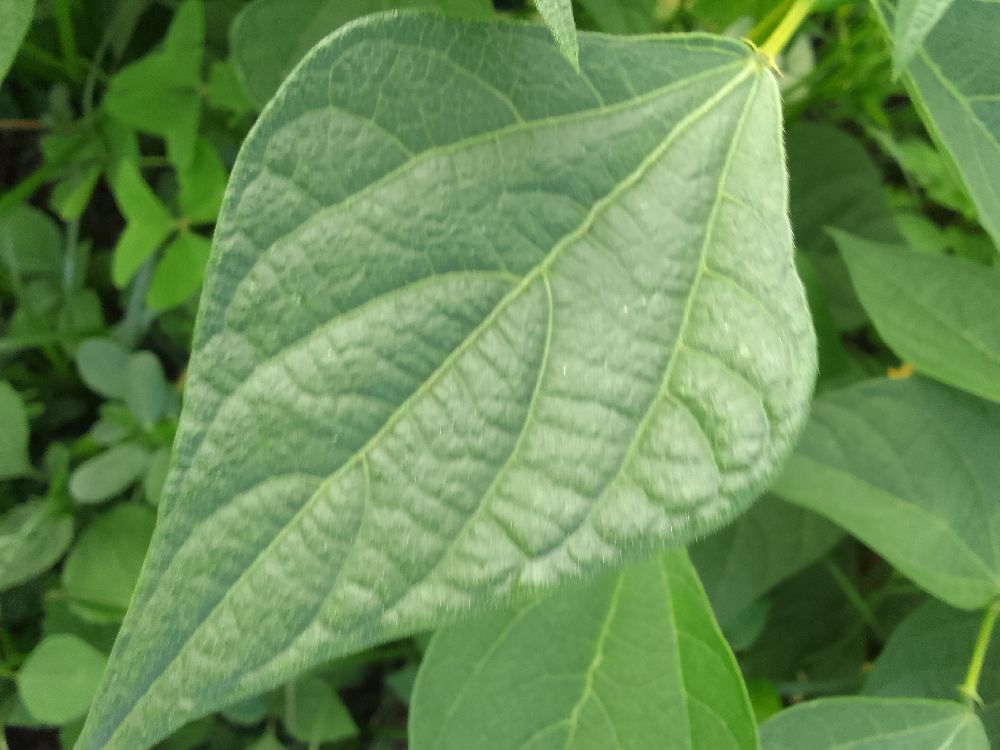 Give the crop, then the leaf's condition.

common bean, healthy
